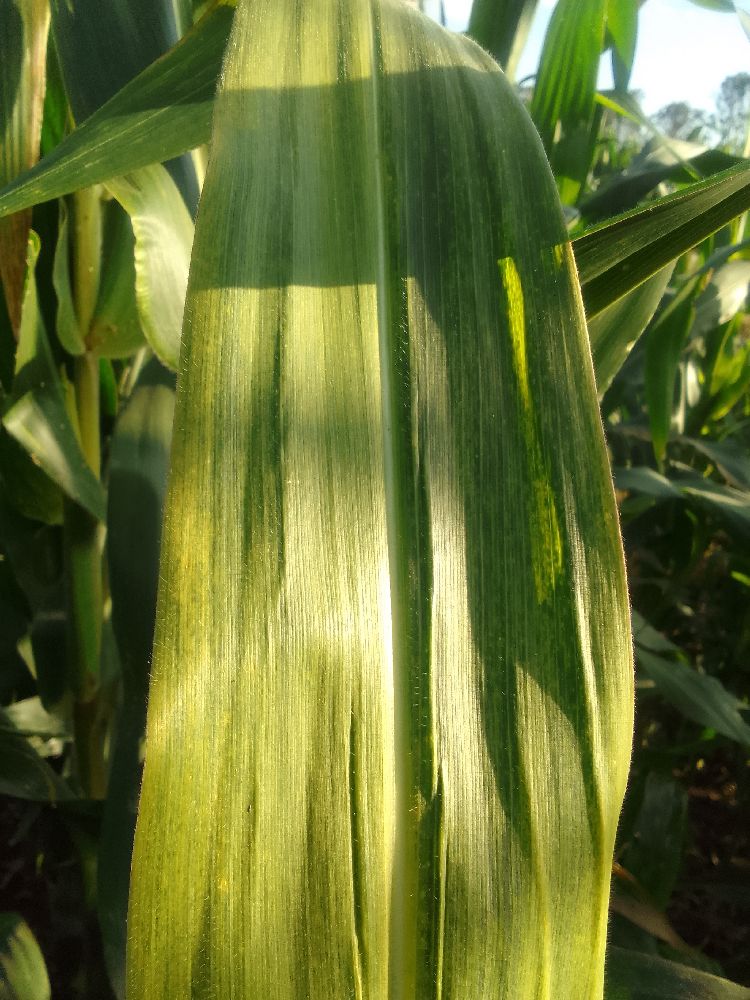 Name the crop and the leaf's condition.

maize, maize lethal necrosis
